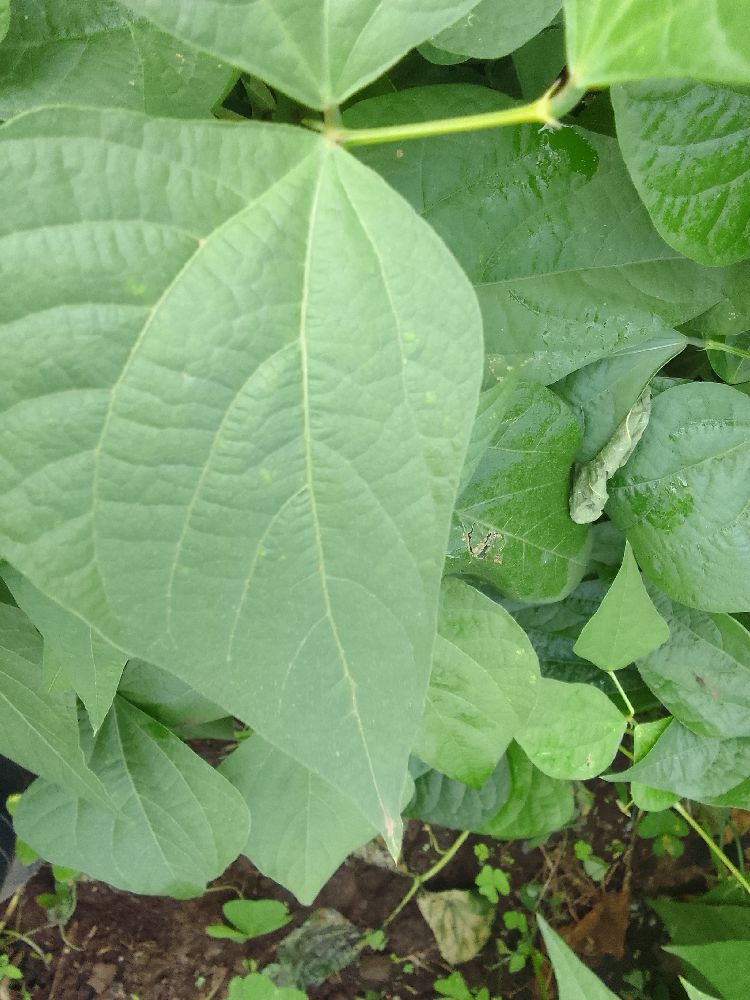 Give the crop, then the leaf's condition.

common bean, healthy
